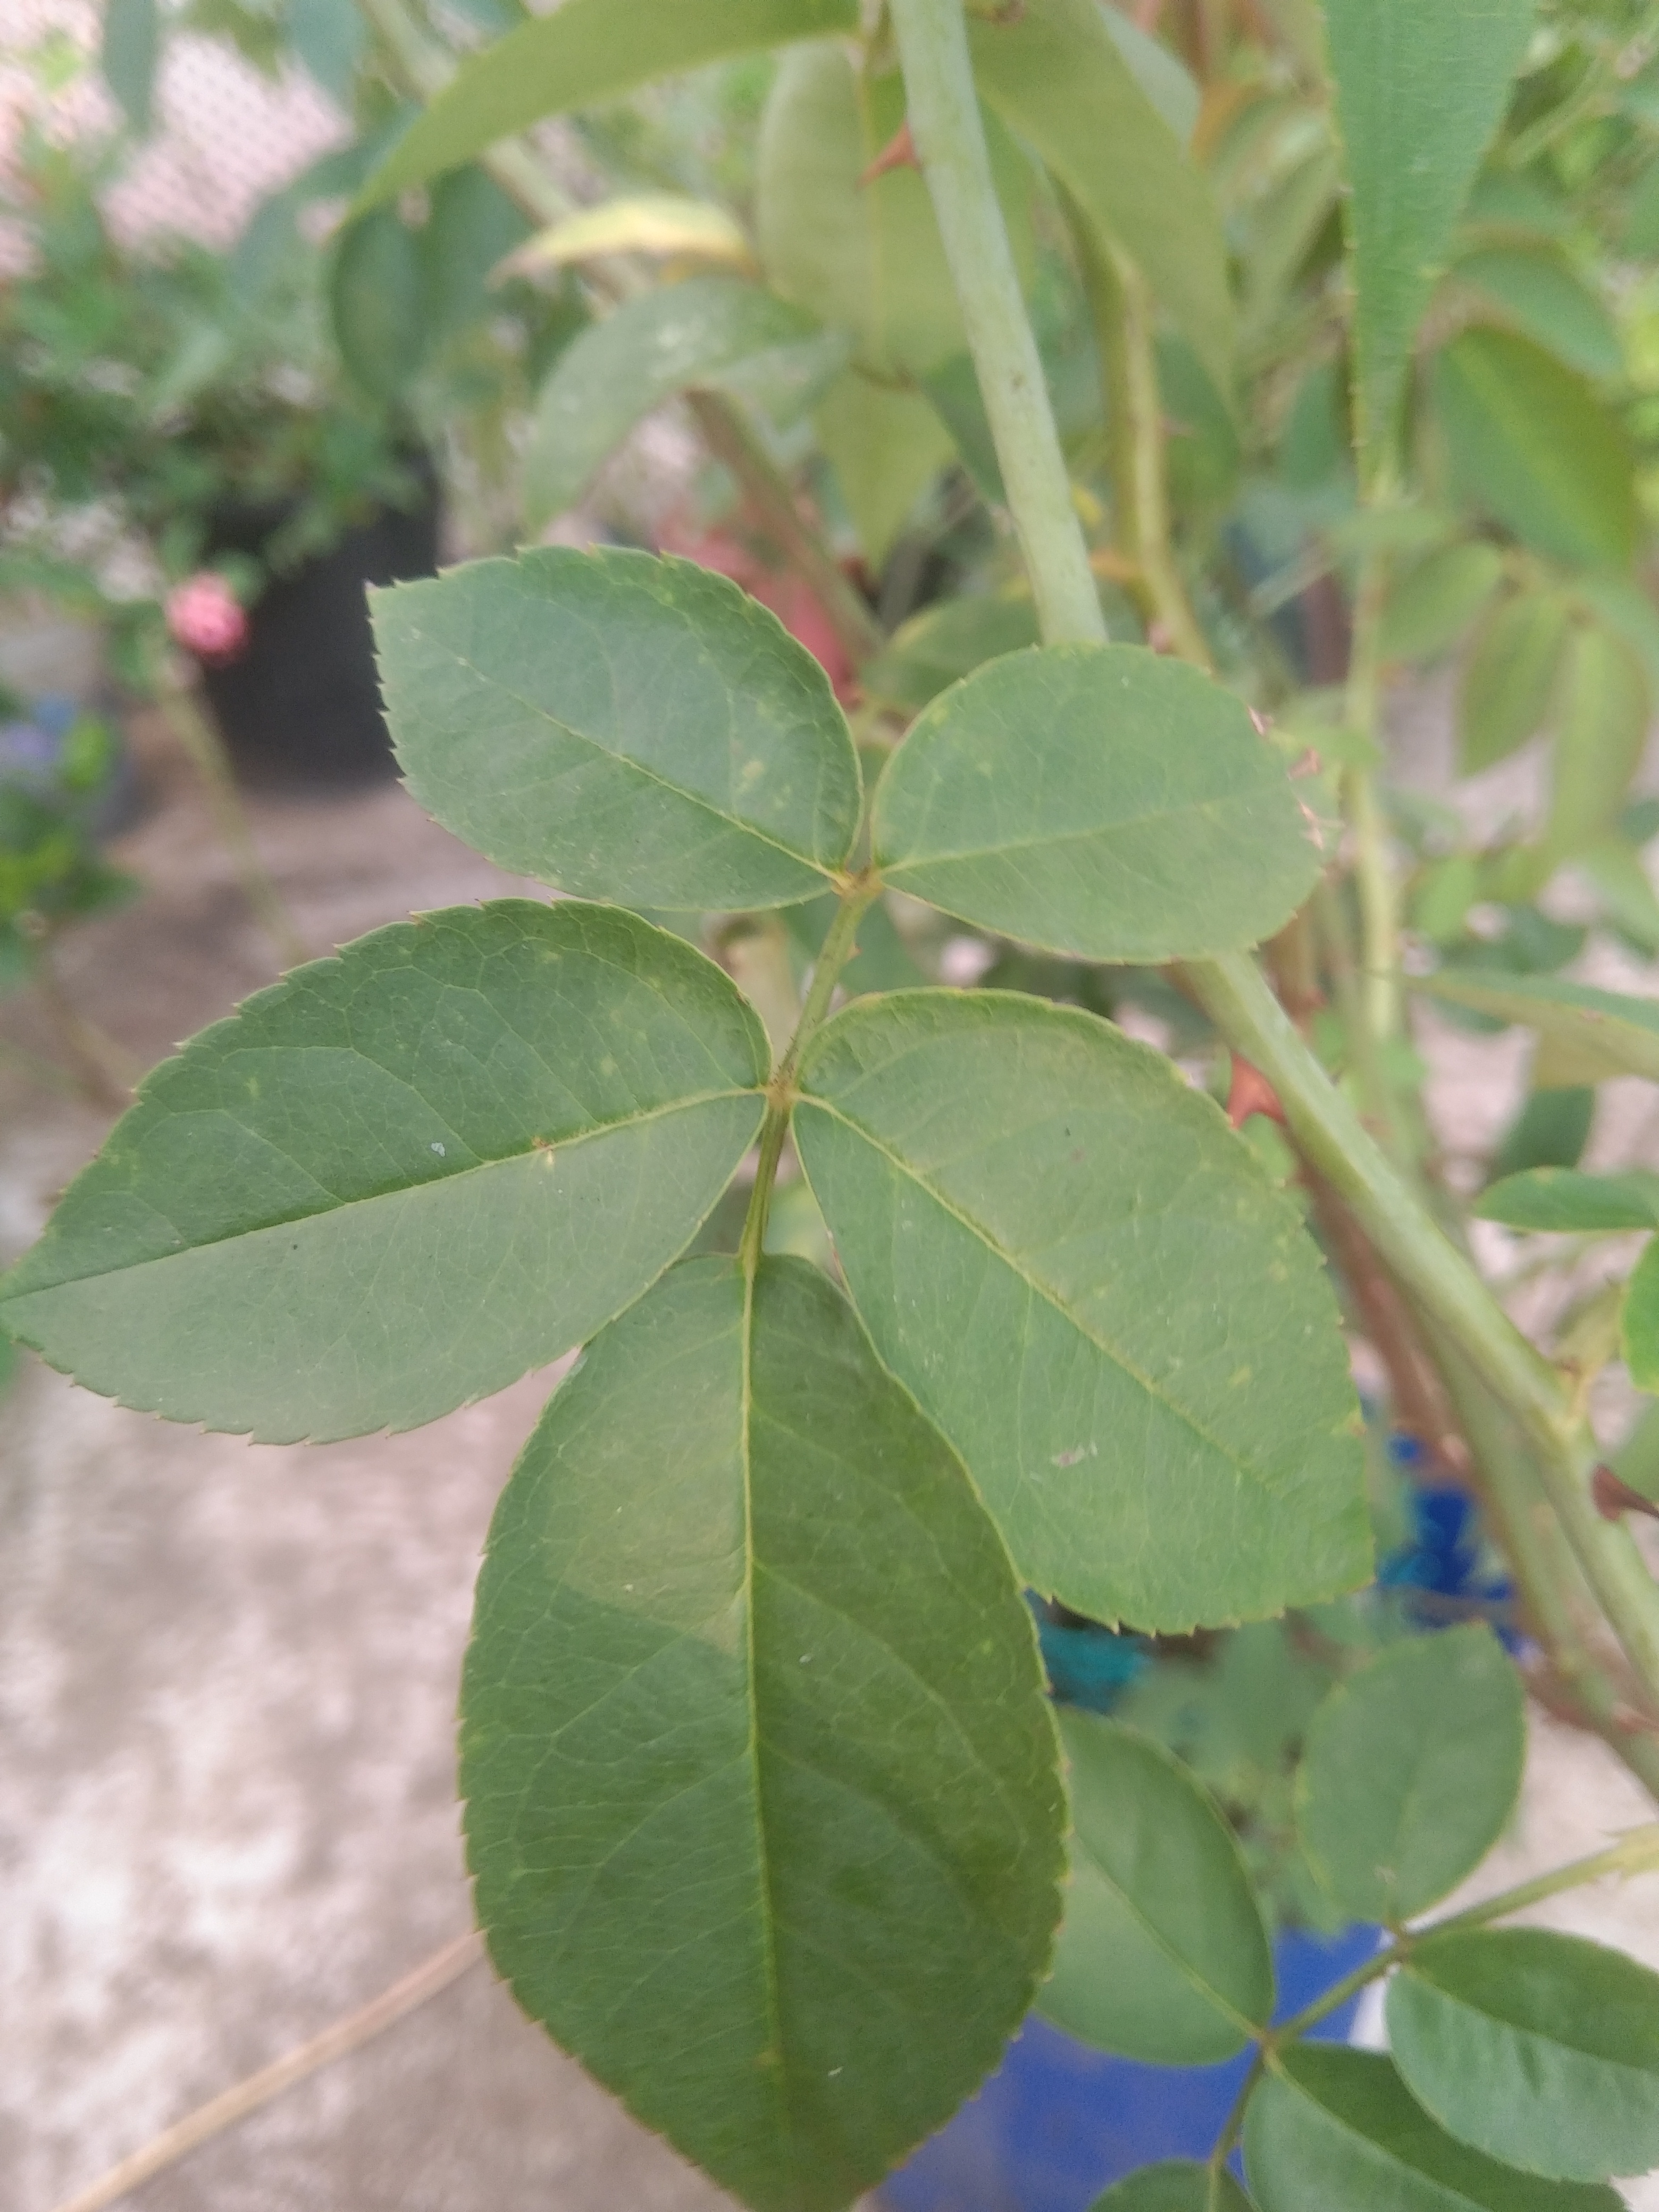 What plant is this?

rose
